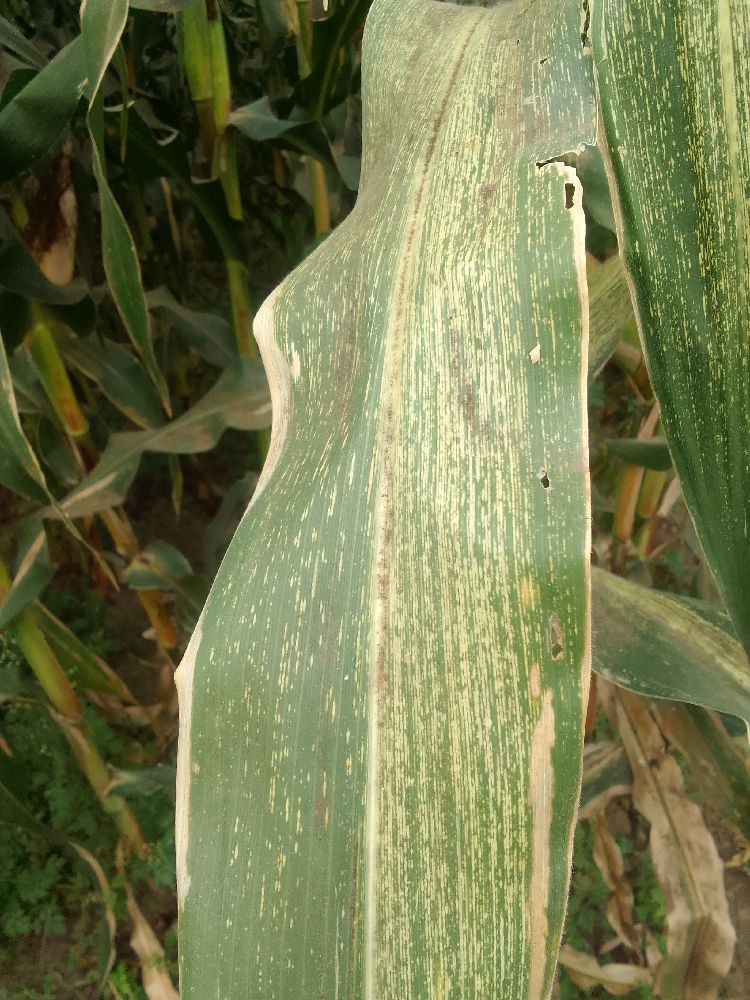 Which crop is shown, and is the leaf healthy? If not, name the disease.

maize, maize streak virus
